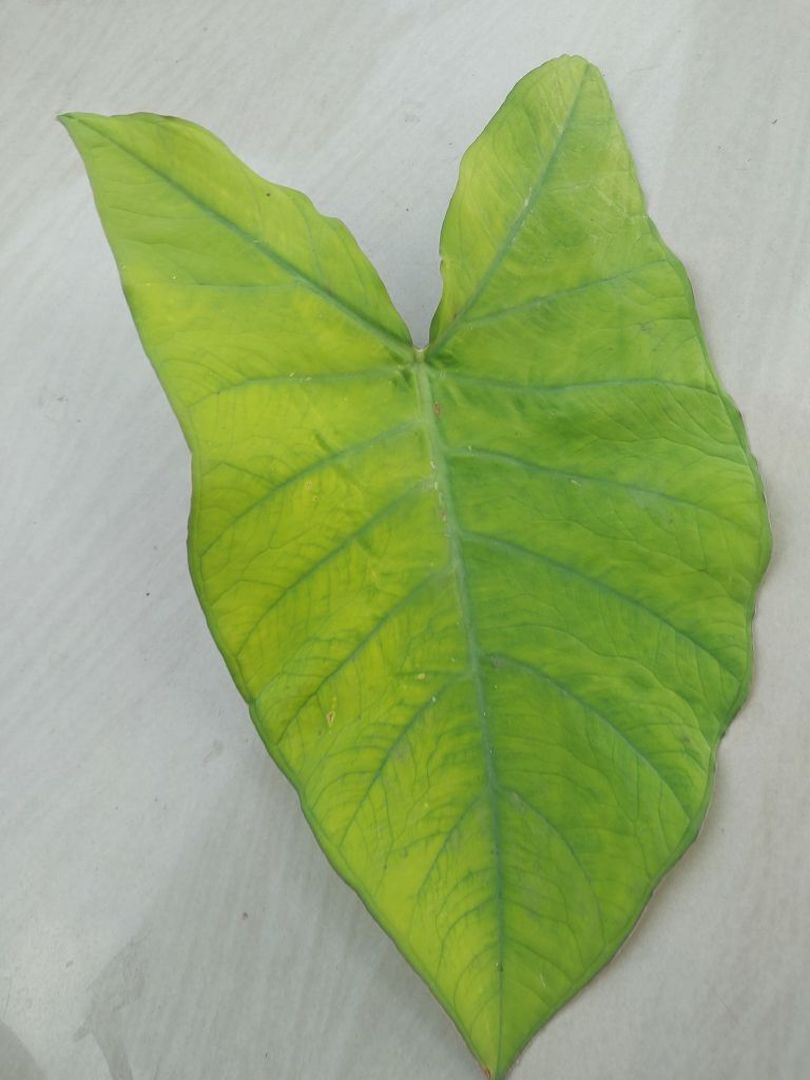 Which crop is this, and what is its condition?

taro, mosaic
